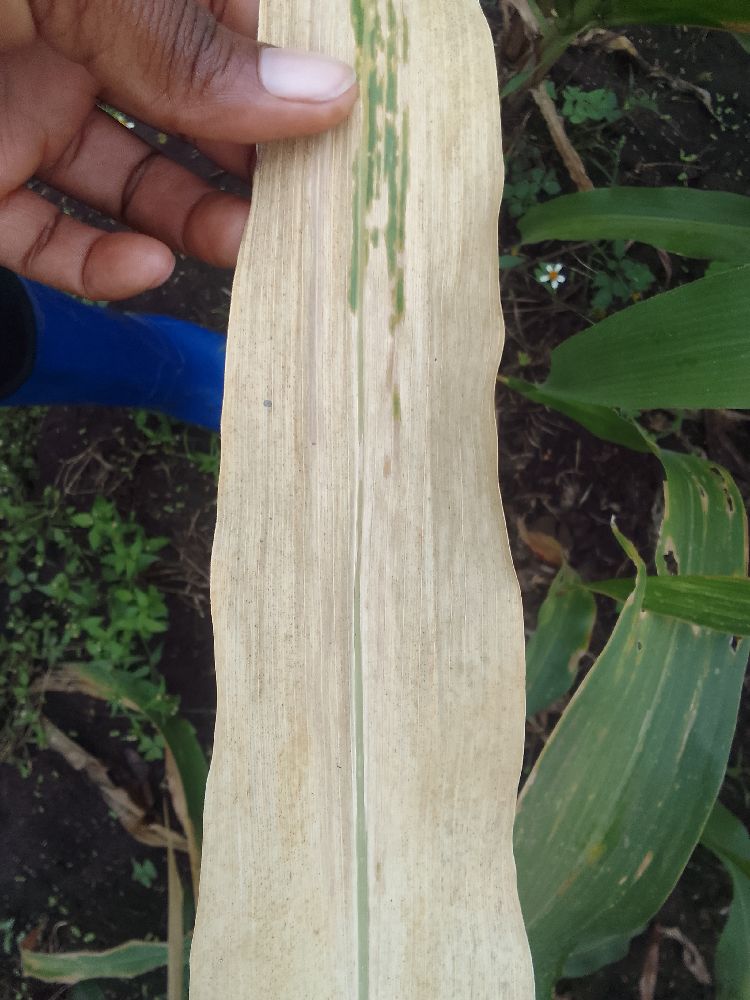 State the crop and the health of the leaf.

maize, maize lethal necrosis
